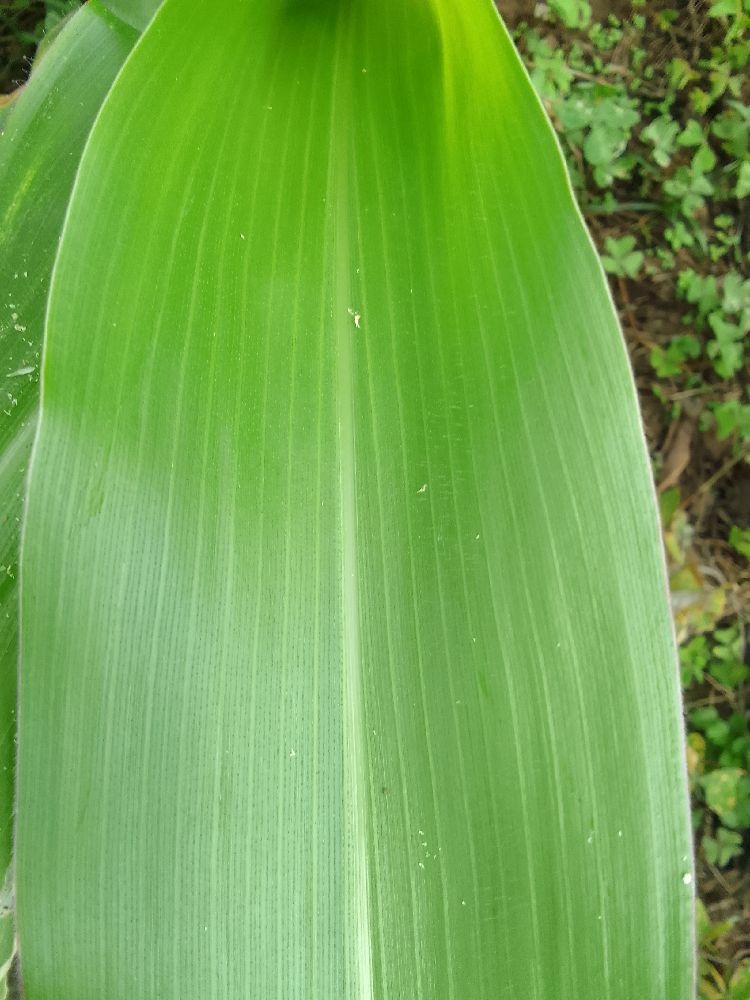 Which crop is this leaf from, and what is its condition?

maize, healthy
